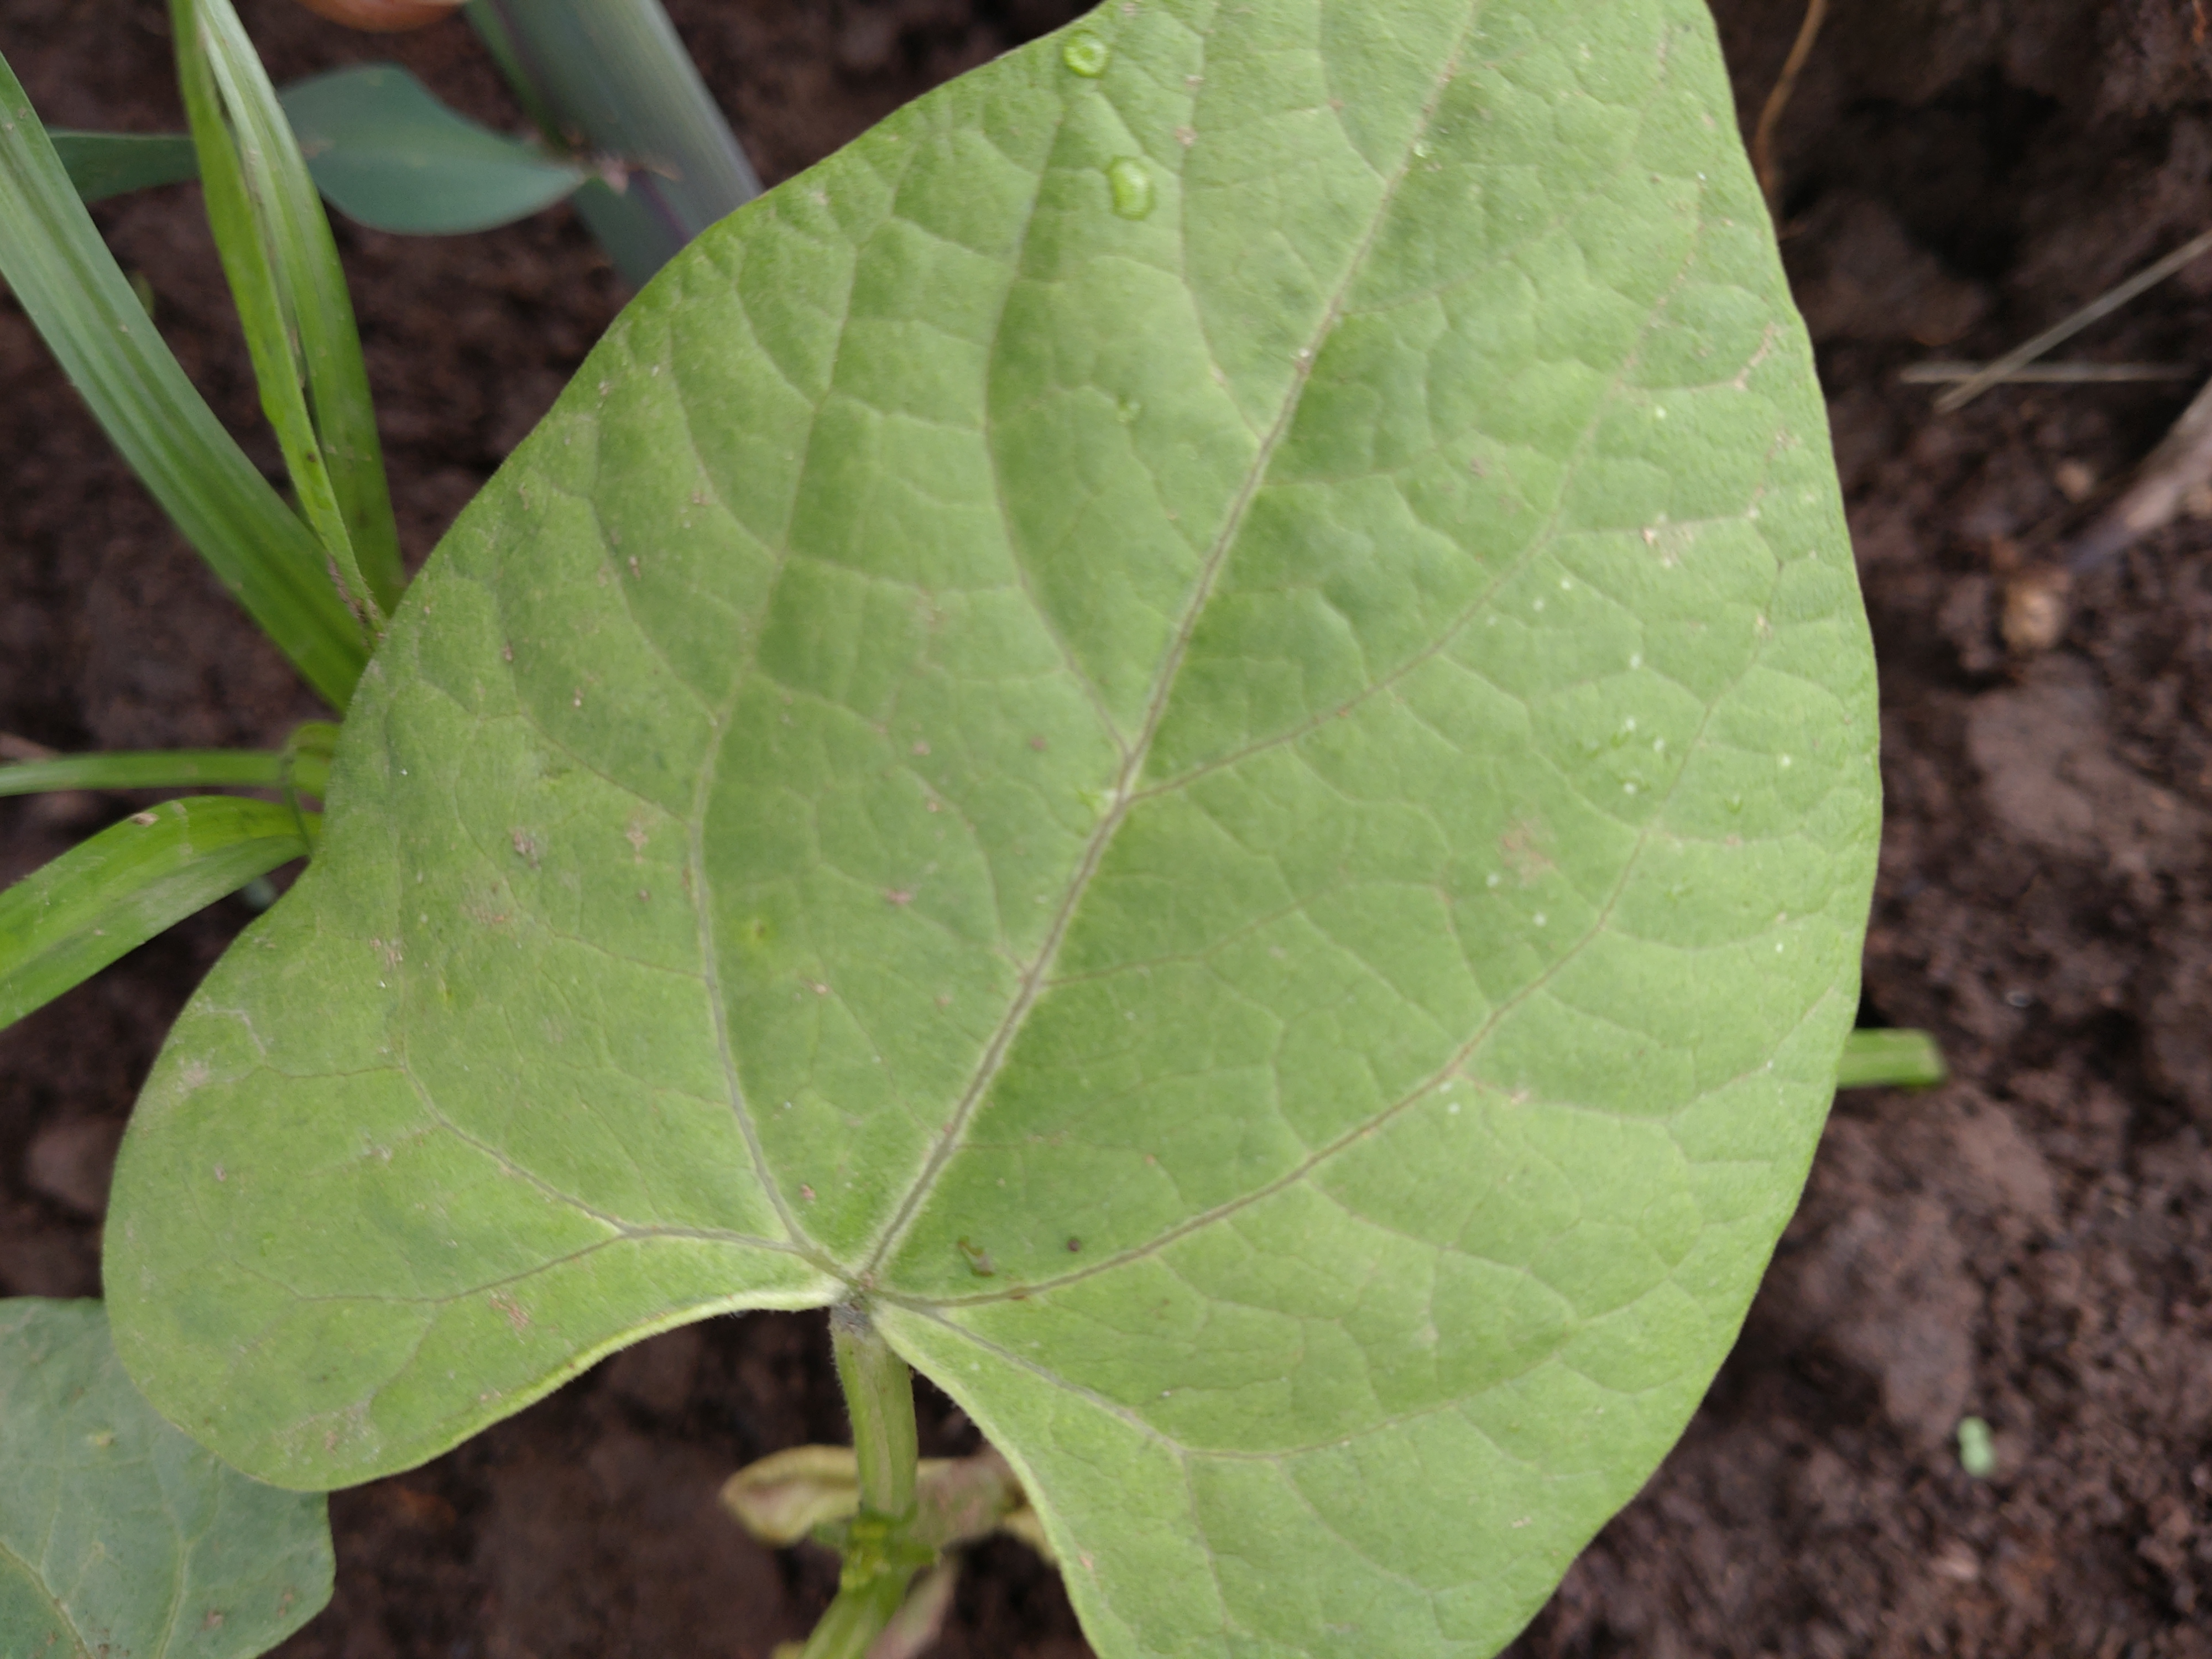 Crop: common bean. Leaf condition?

healthy
